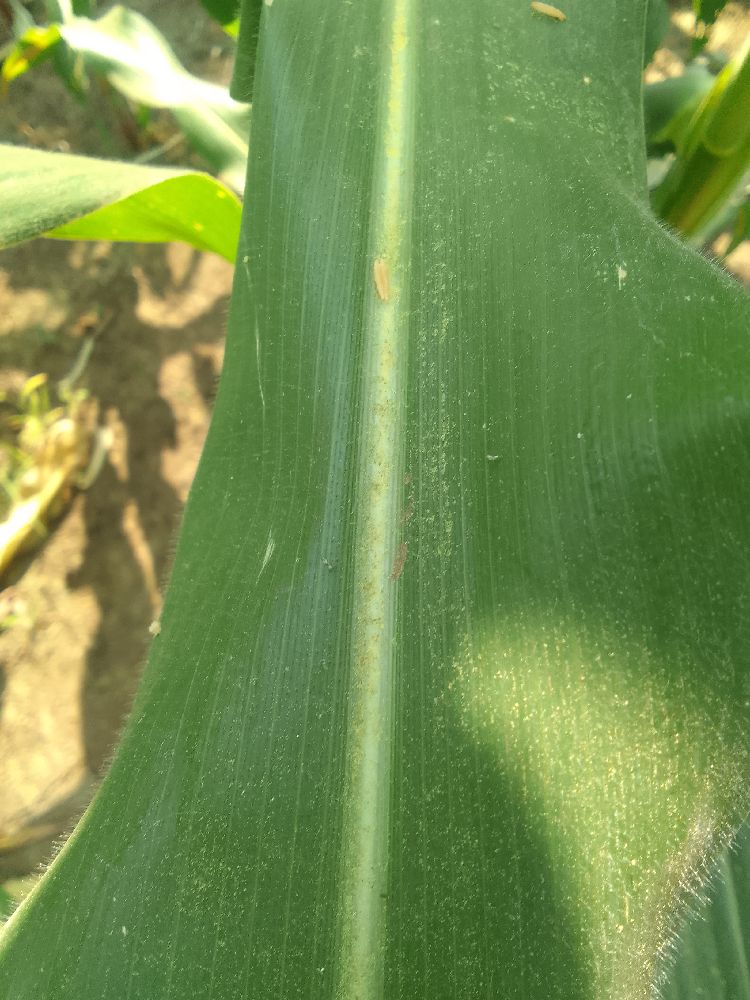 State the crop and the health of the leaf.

maize, healthy
